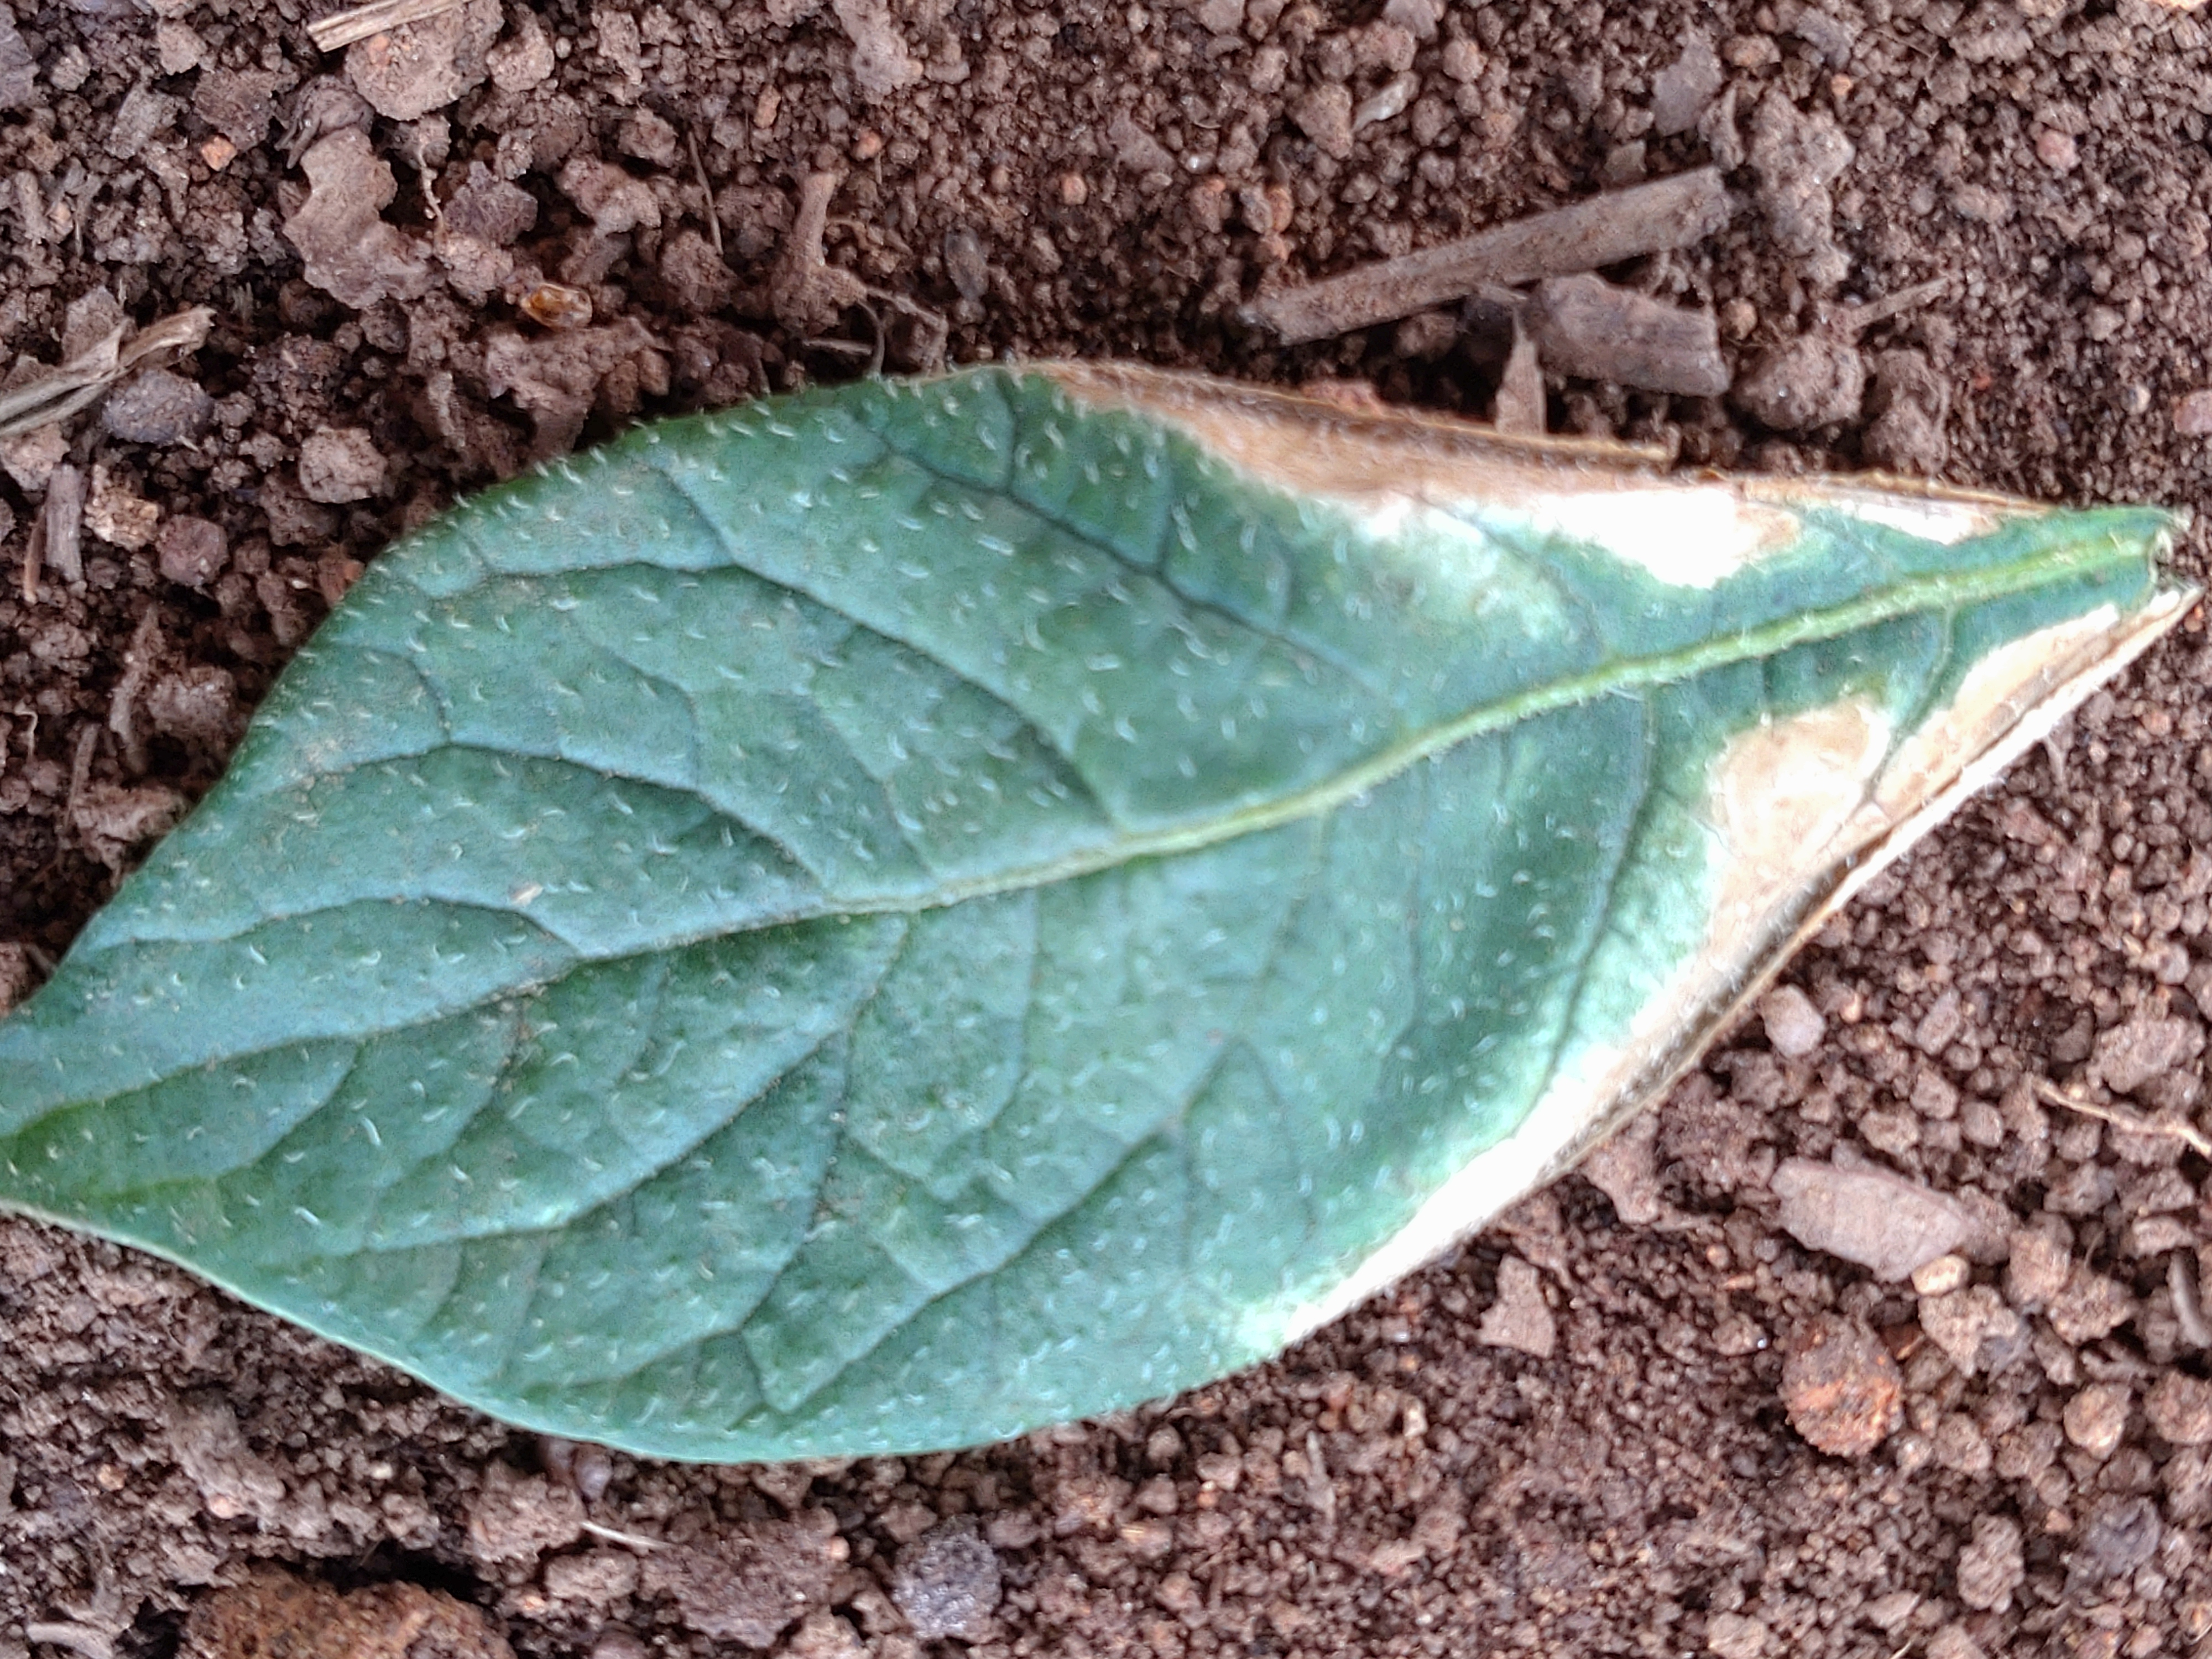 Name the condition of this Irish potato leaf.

early blight
